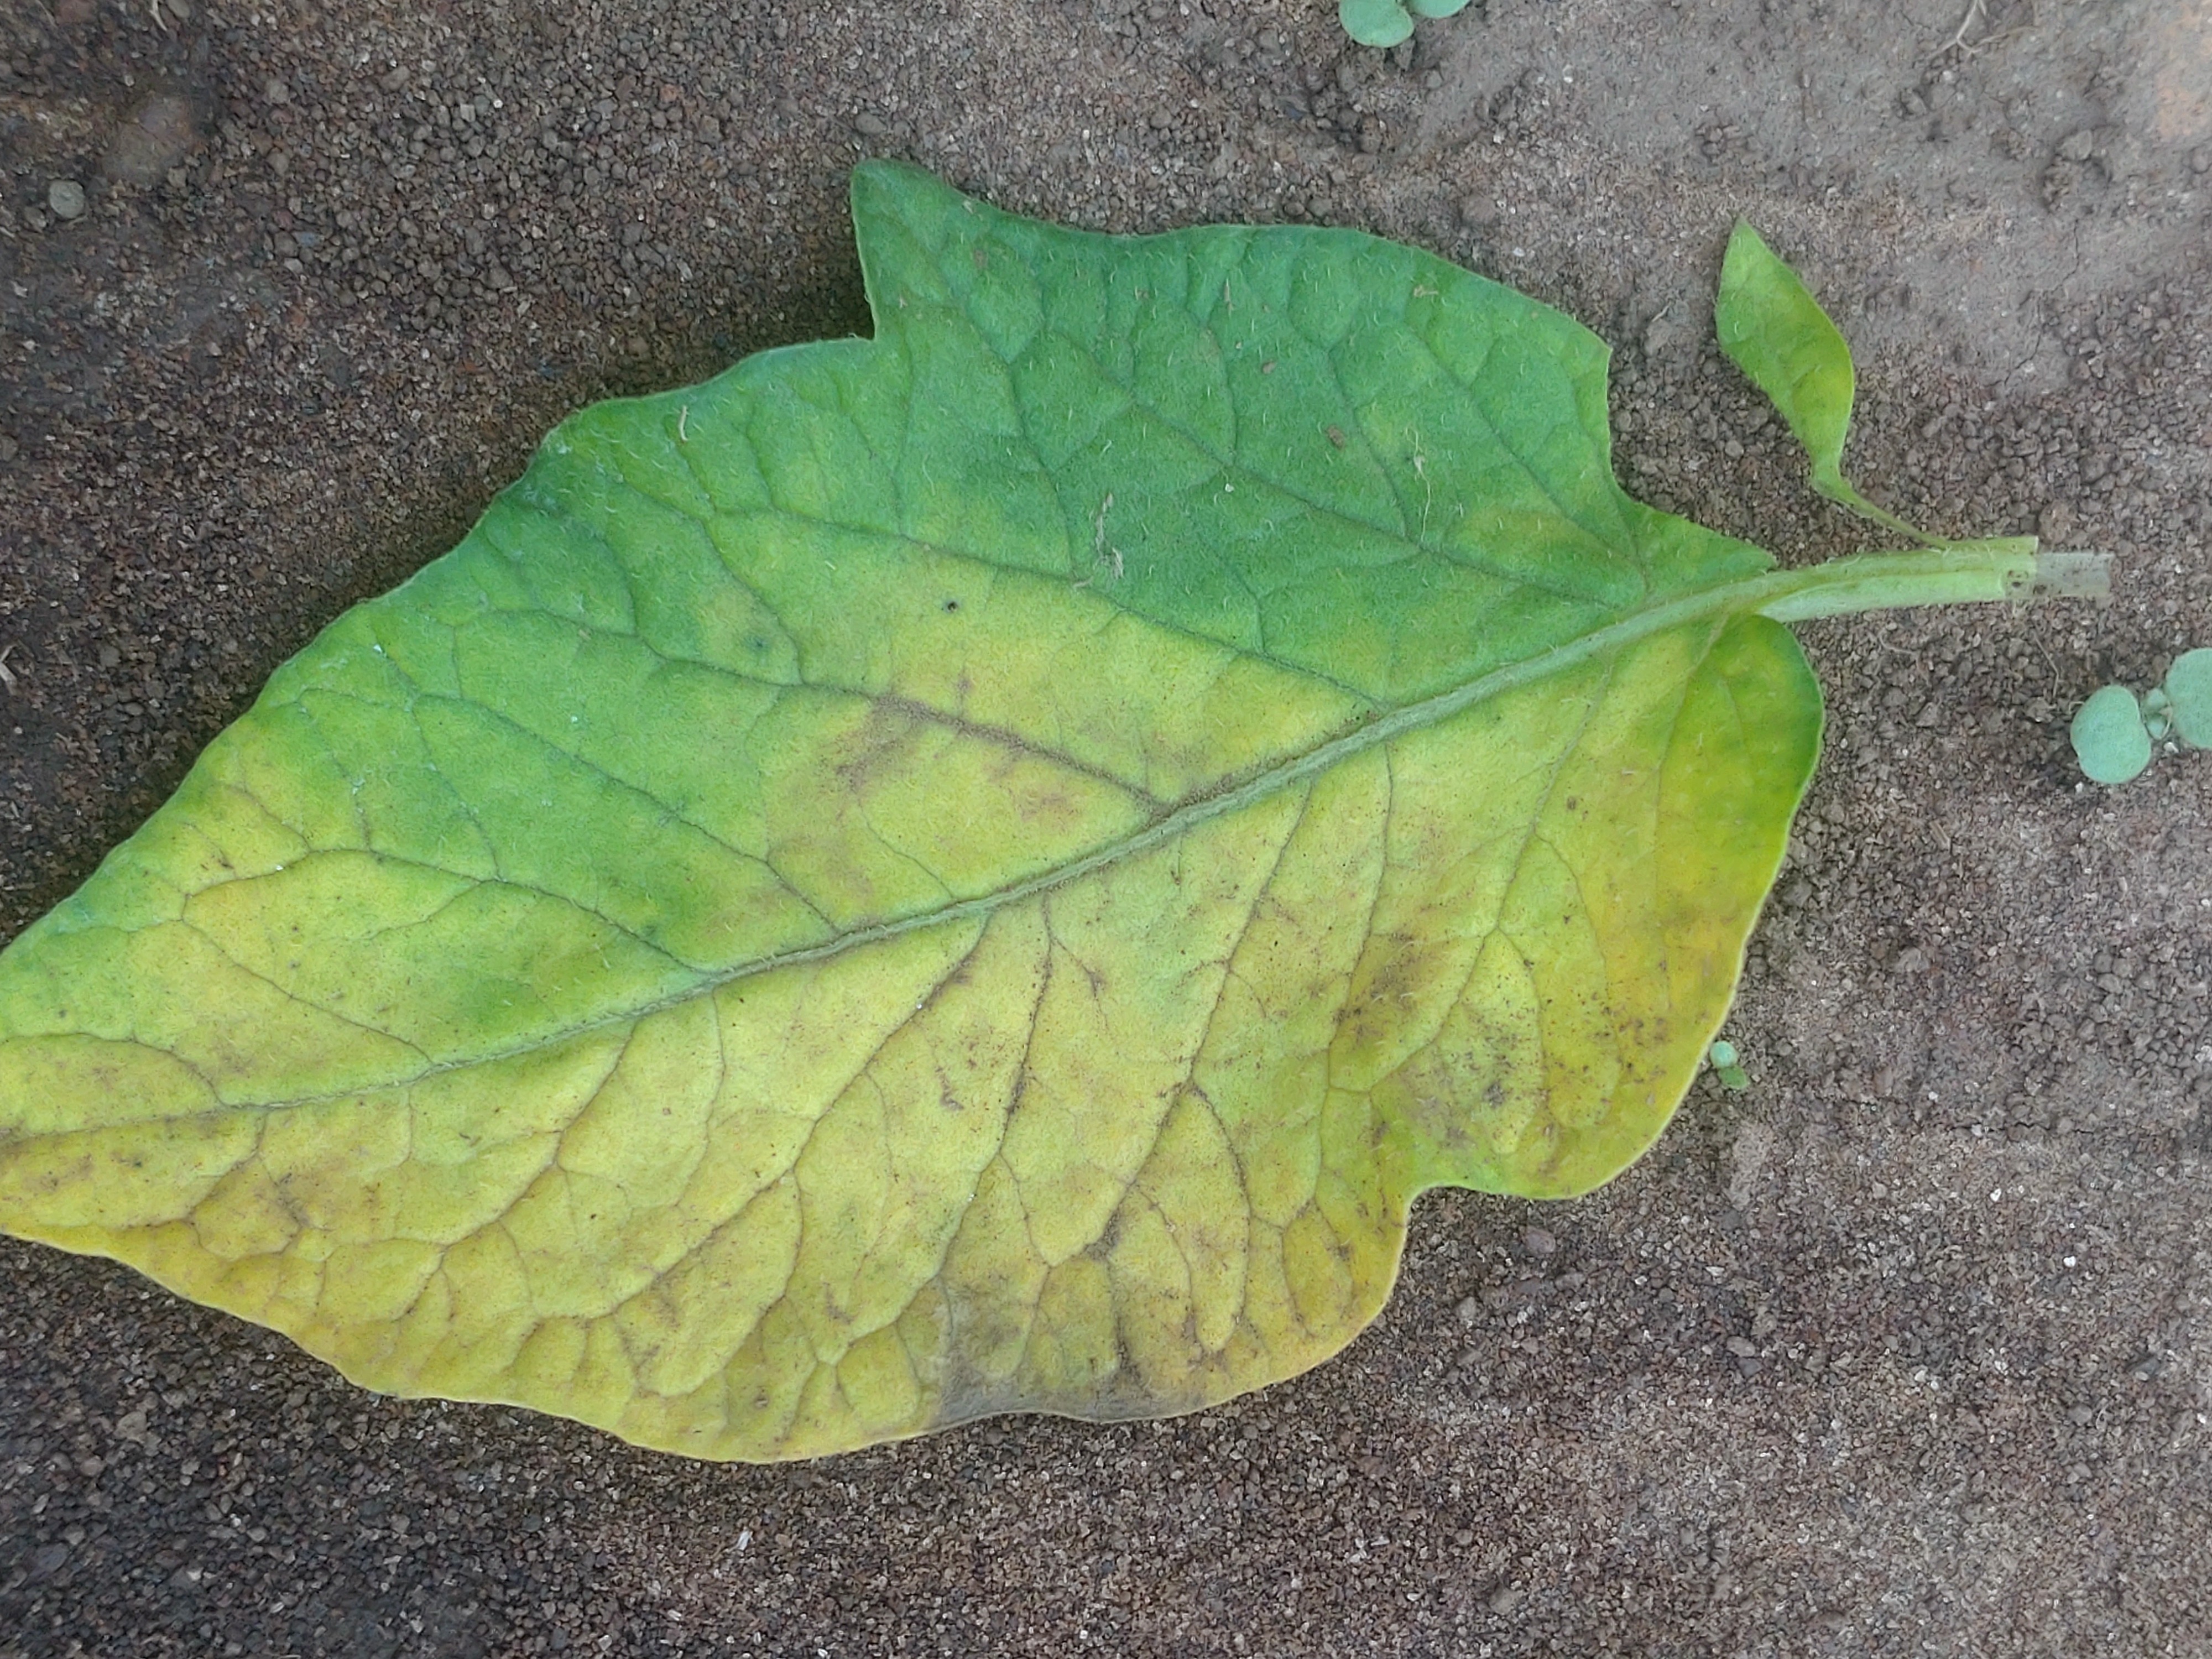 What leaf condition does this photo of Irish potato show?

late blight
